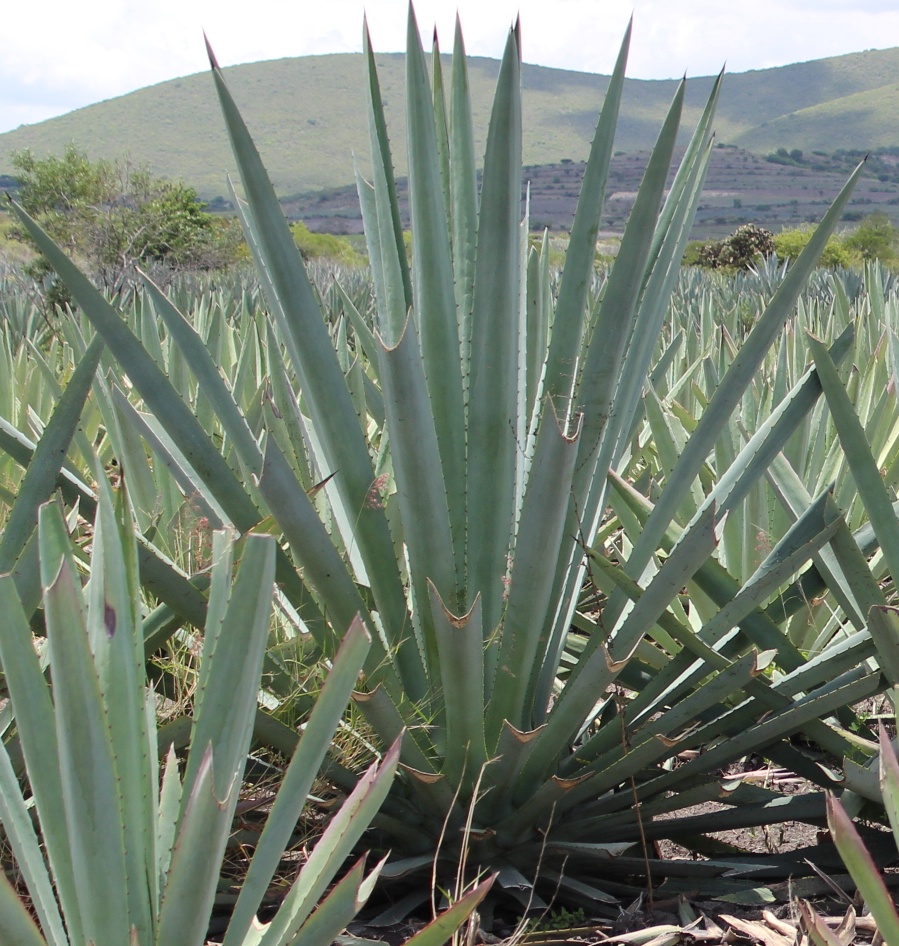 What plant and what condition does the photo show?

agave, healthy
